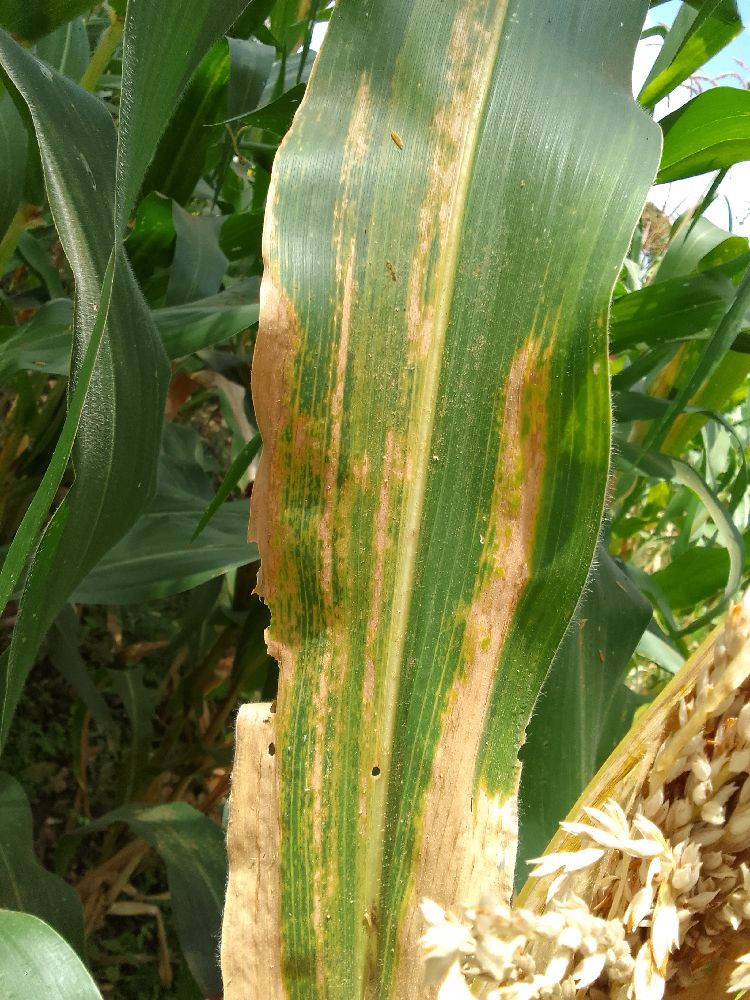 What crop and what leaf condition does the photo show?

maize, maize lethal necrosis
